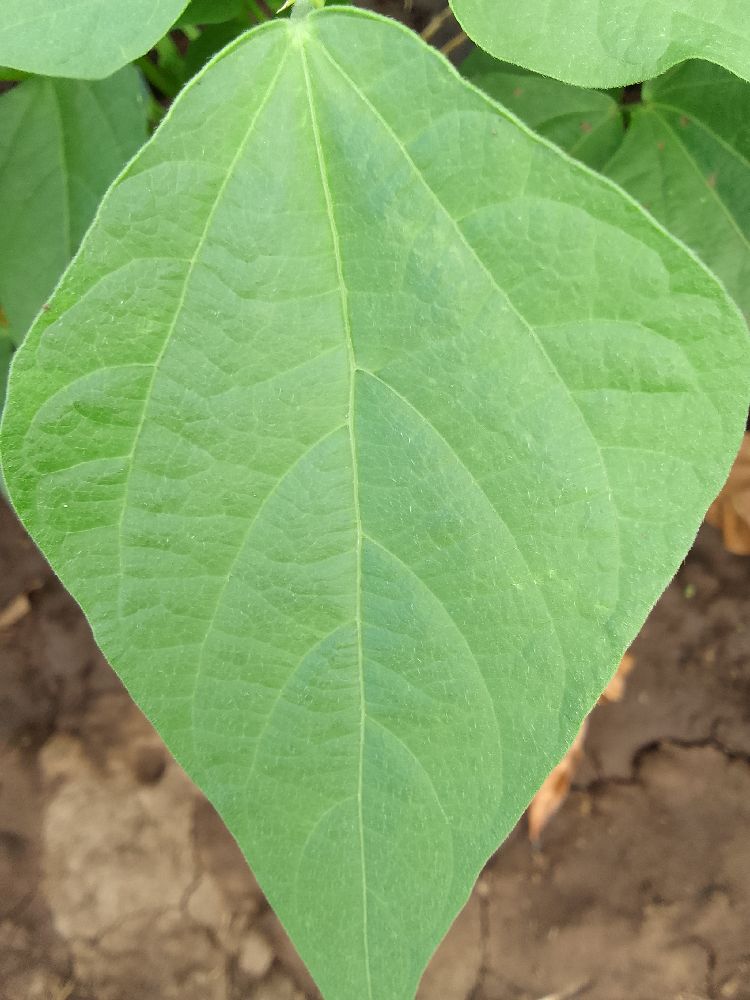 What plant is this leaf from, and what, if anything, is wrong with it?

common bean, healthy
